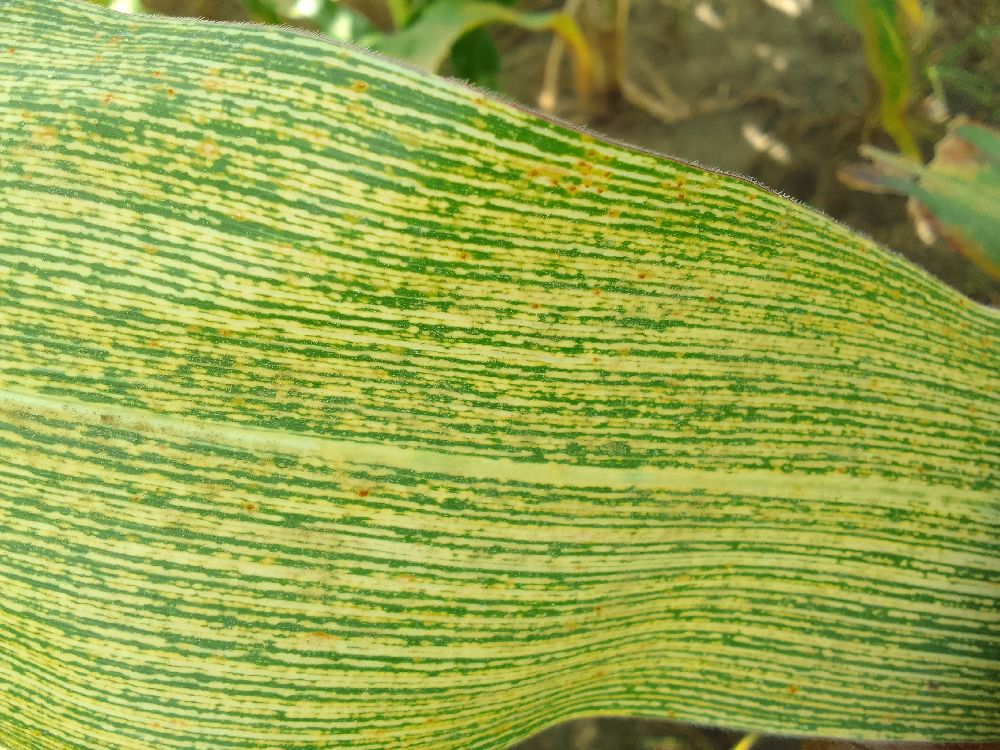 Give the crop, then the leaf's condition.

maize, maize streak virus
